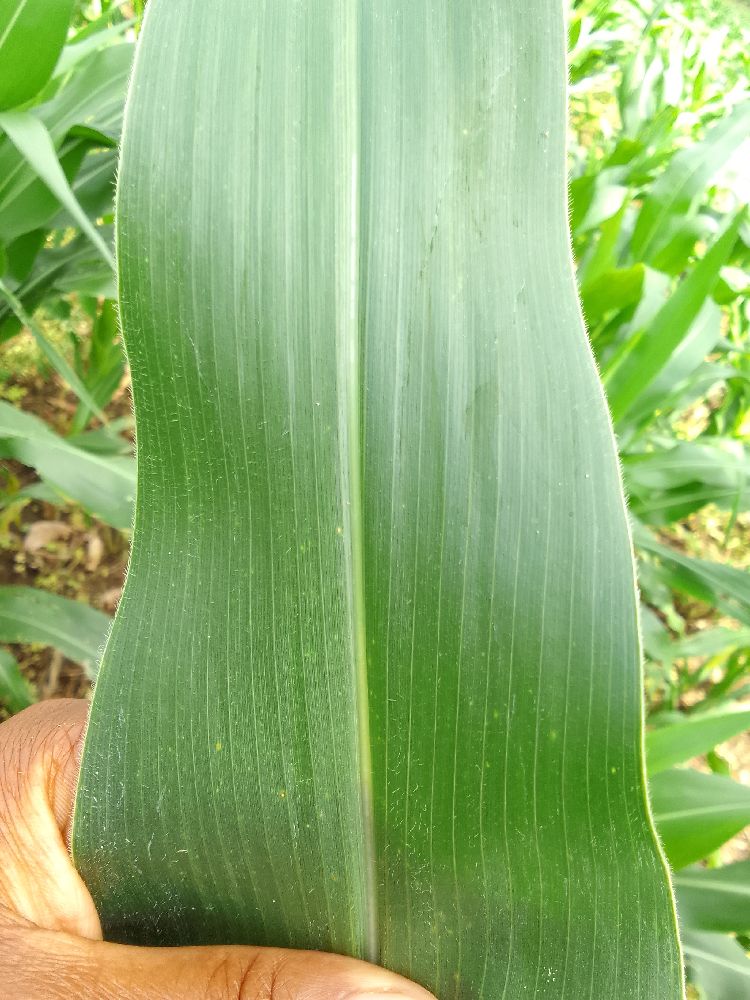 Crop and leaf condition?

maize, healthy
